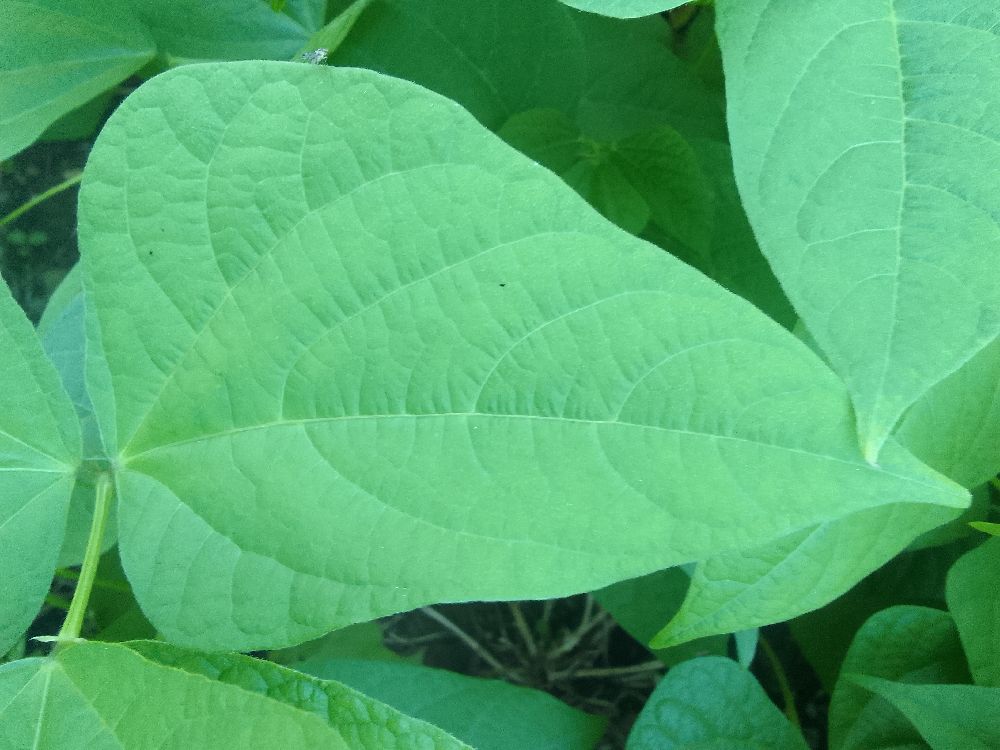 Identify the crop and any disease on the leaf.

common bean, healthy
